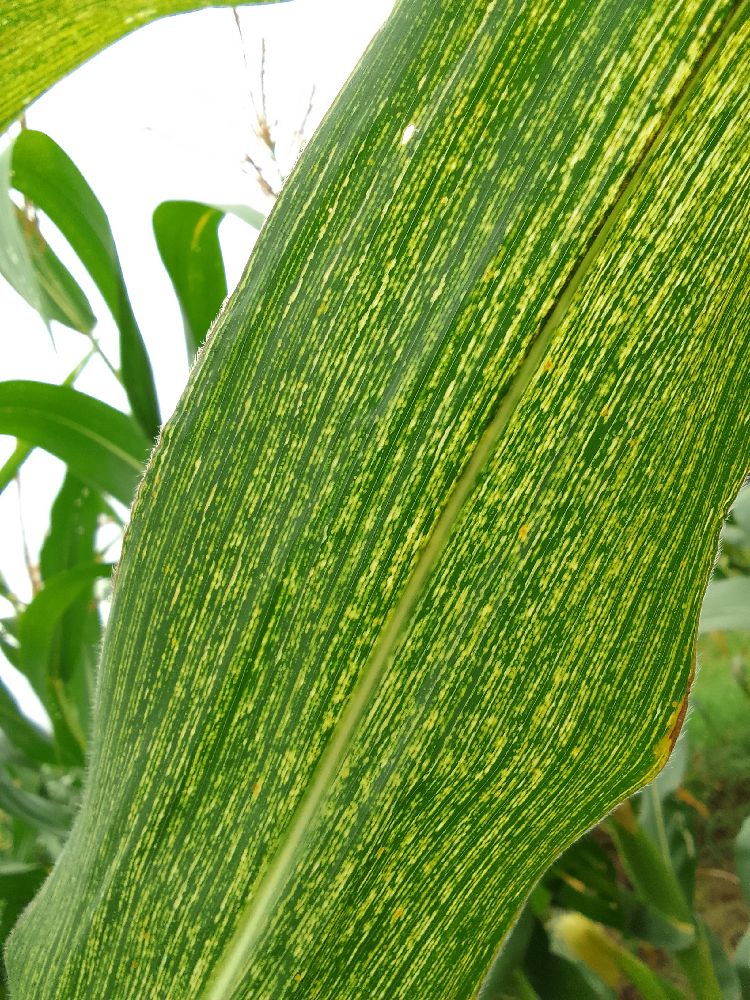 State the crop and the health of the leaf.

maize, maize streak virus
